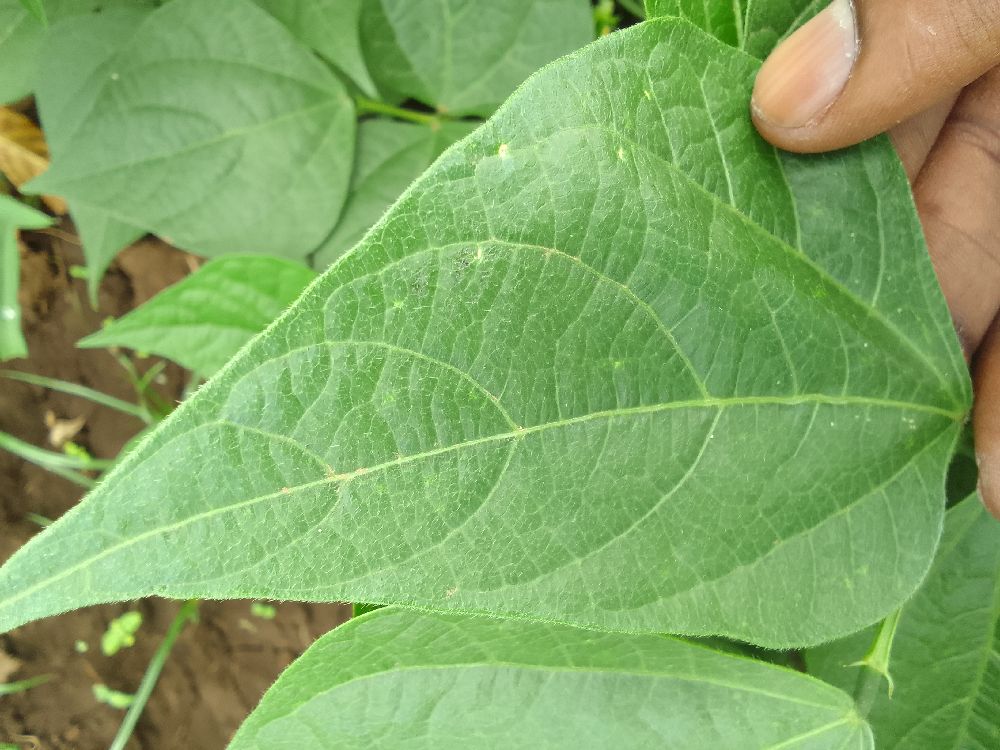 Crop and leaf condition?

common bean, healthy
